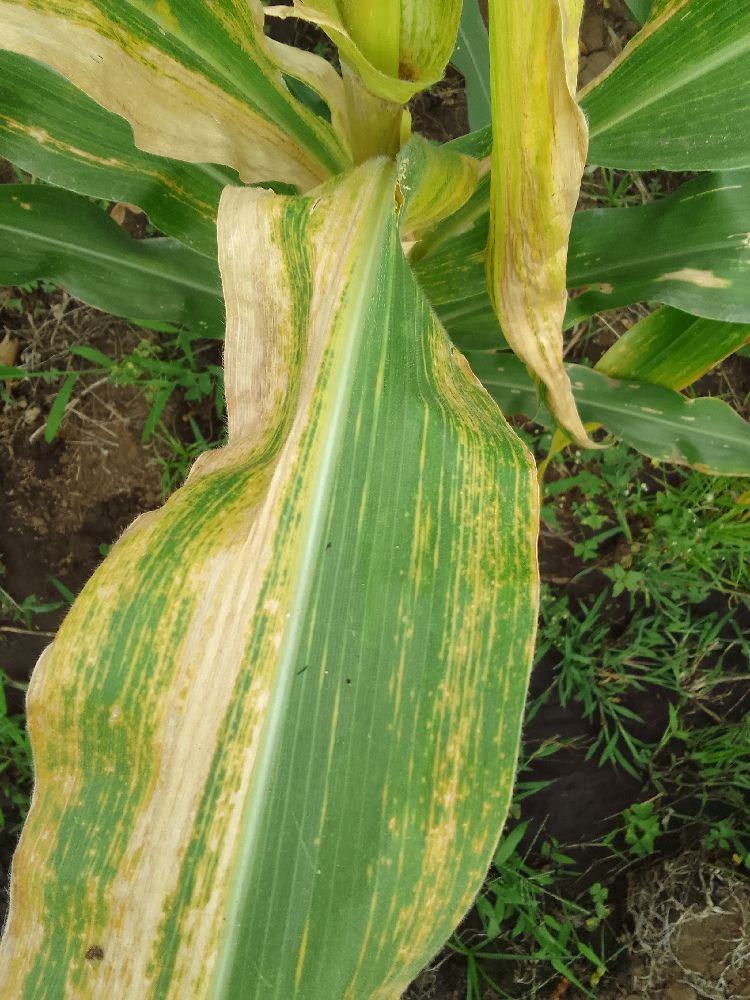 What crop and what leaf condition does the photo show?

maize, maize lethal necrosis
